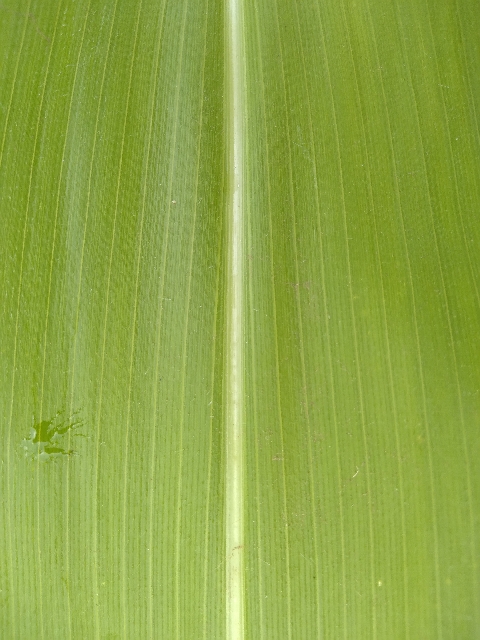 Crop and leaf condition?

maize, healthy
